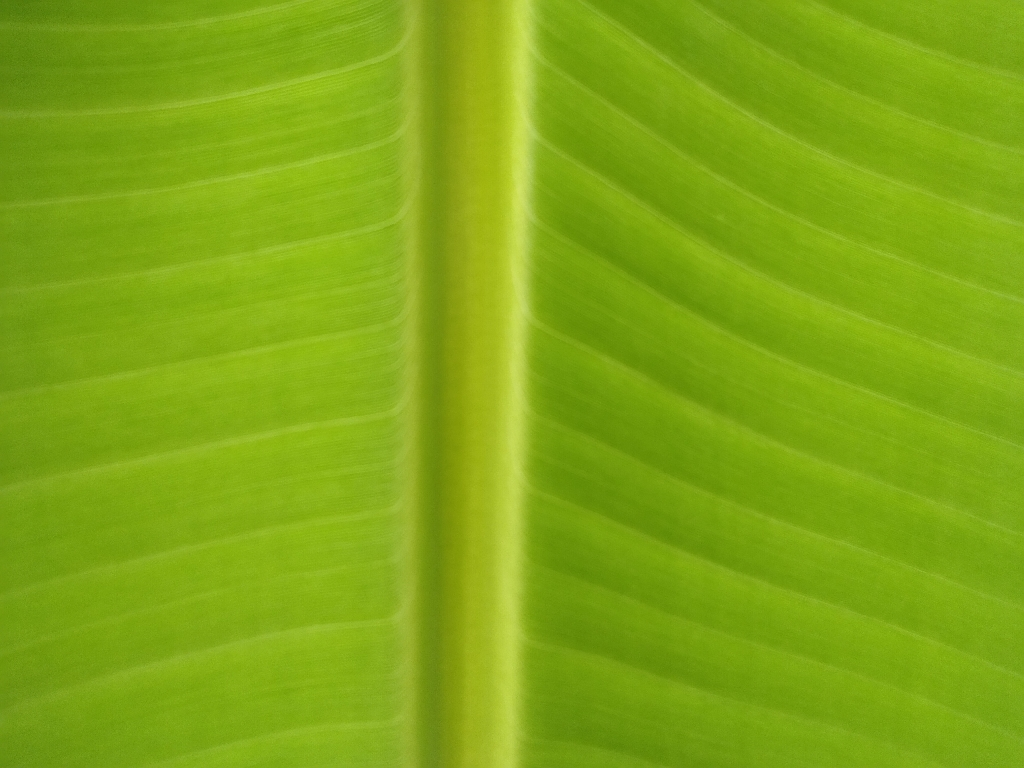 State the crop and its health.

banana, healthy
